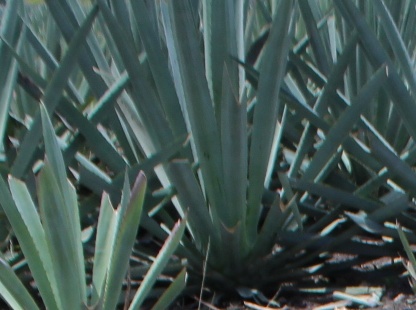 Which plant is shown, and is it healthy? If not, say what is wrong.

agave, healthy
